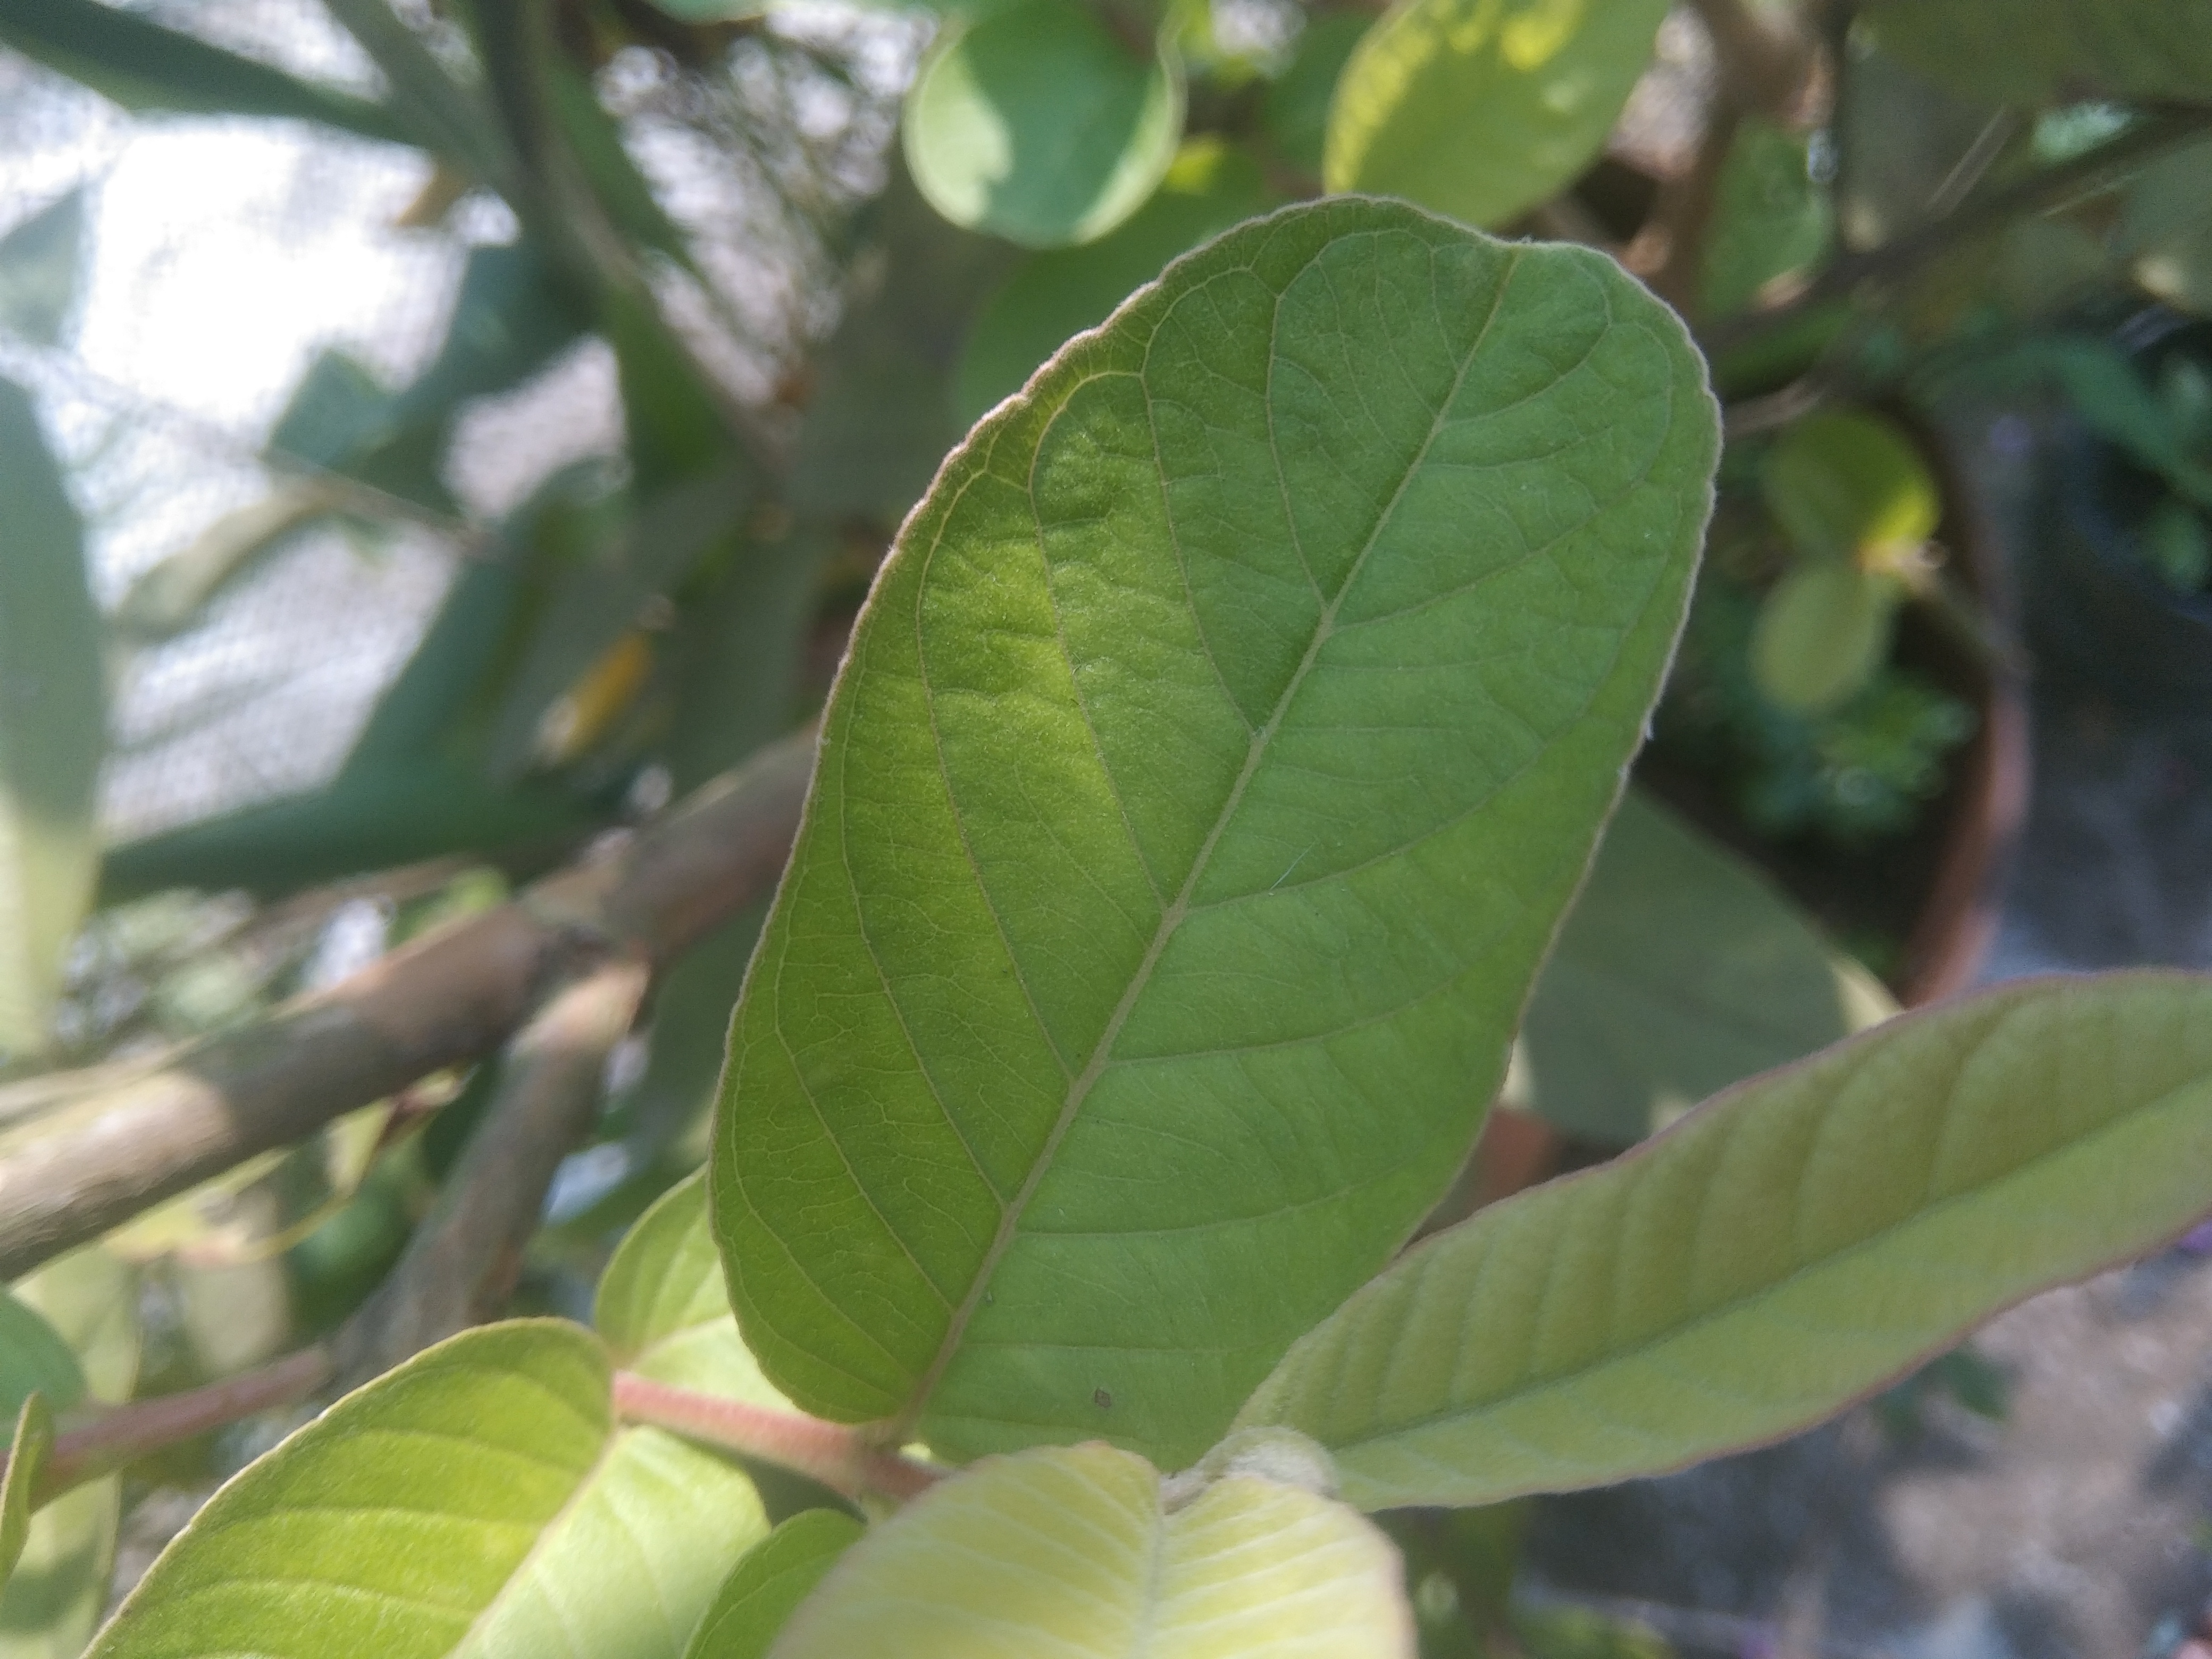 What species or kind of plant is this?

guava
